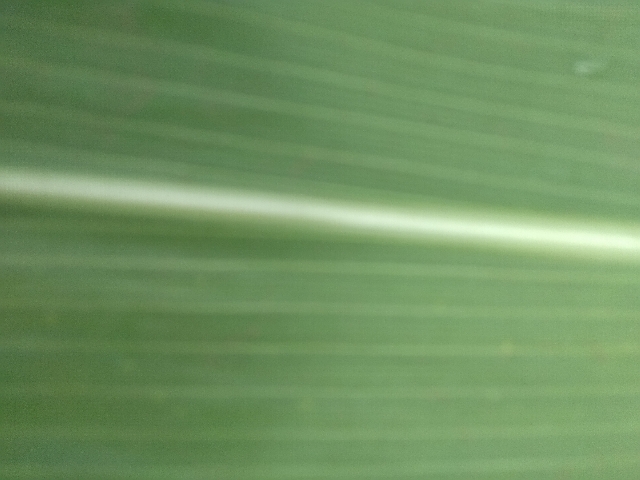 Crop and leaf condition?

maize, healthy
